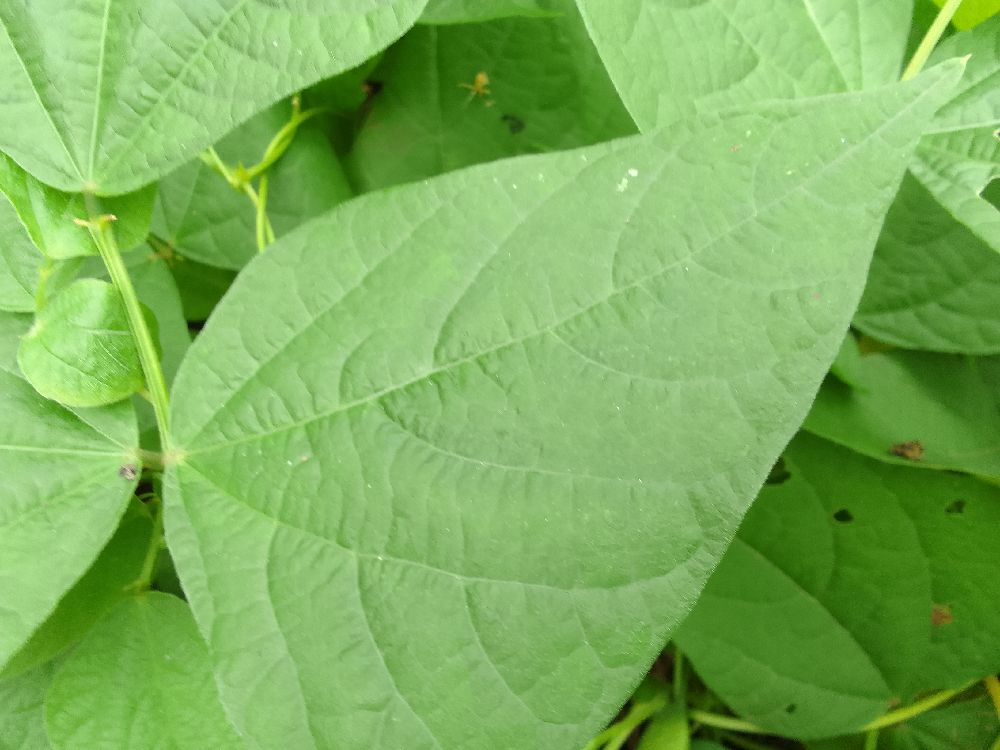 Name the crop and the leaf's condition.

common bean, healthy
